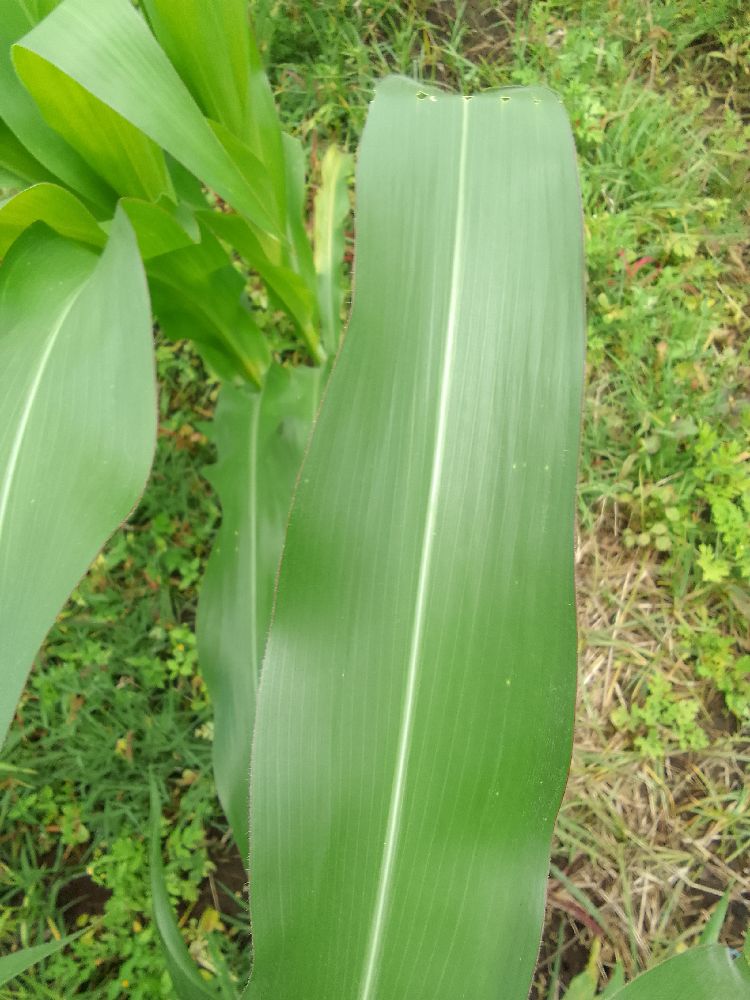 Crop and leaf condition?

maize, healthy
